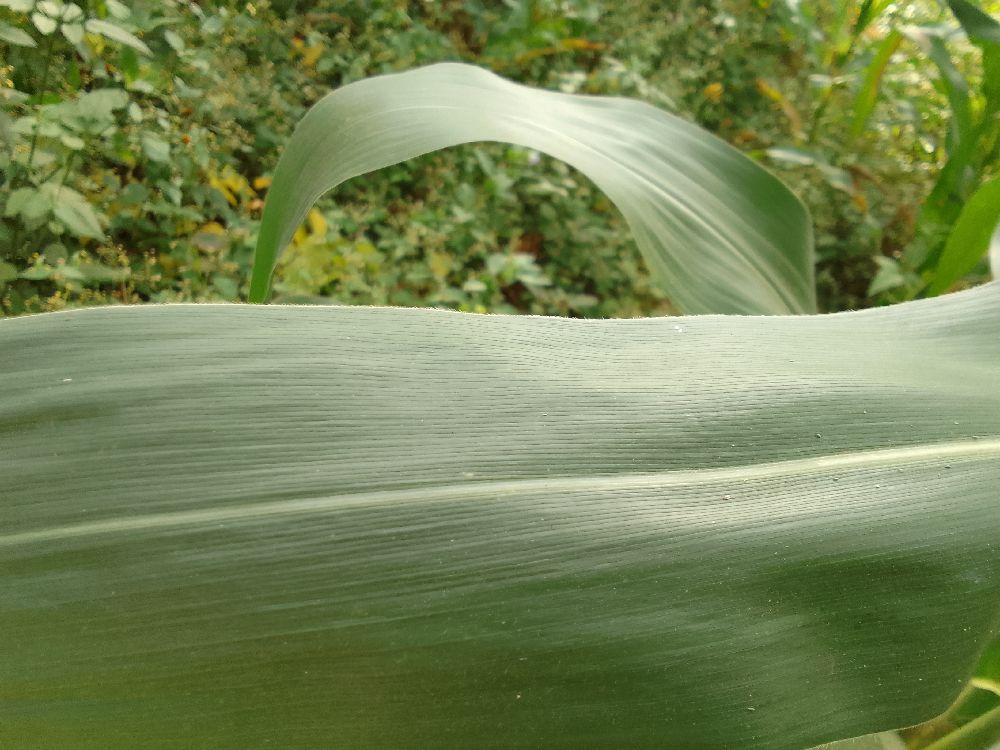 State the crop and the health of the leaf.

maize, healthy
